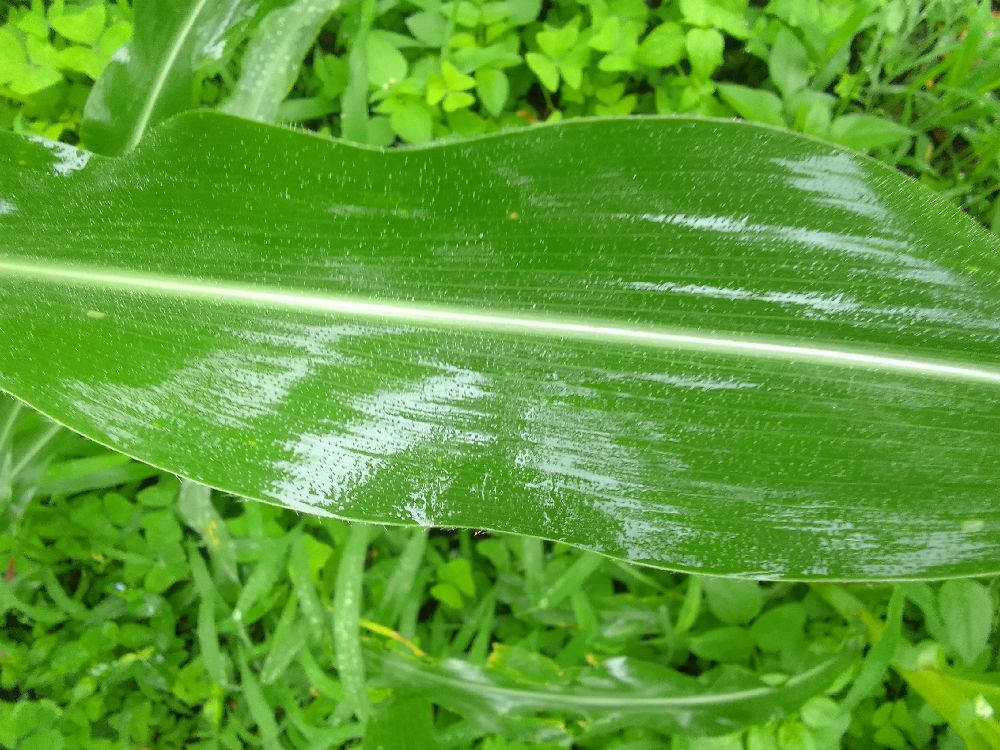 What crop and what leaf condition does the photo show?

maize, healthy
